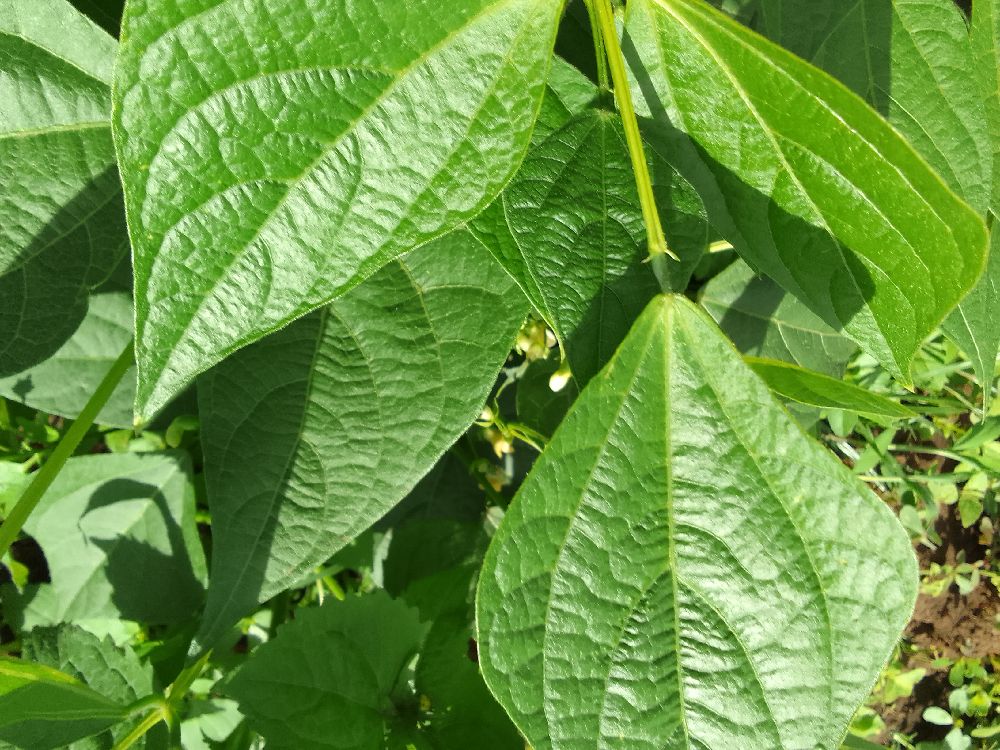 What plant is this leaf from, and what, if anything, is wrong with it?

common bean, healthy
